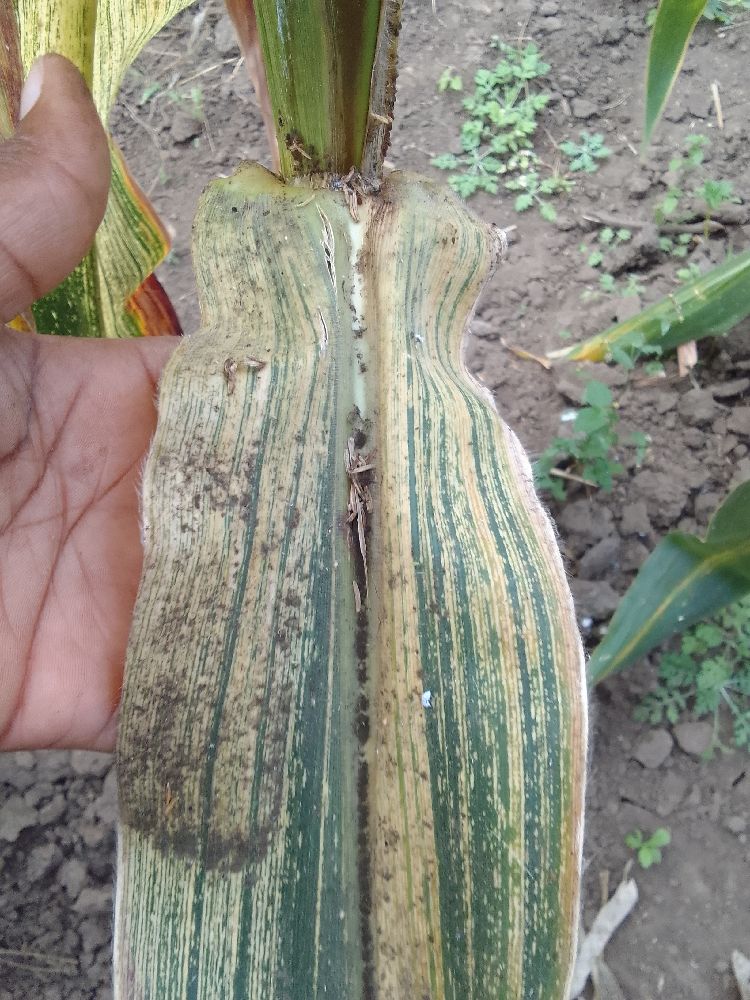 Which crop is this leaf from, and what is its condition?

maize, maize streak virus
